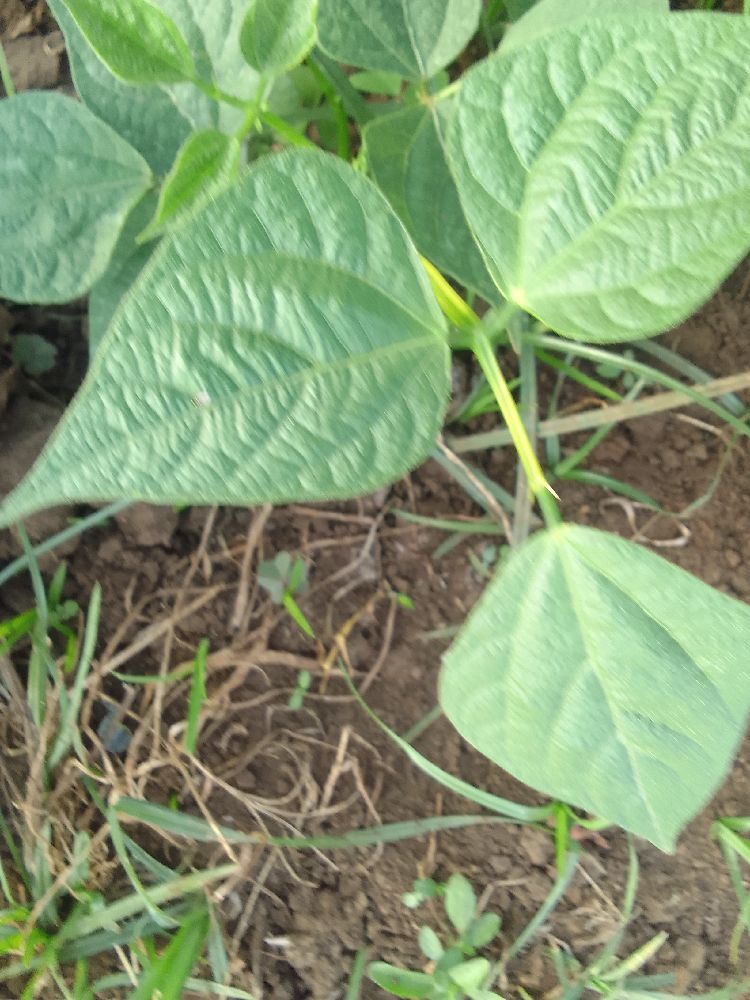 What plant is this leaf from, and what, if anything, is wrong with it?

common bean, healthy
